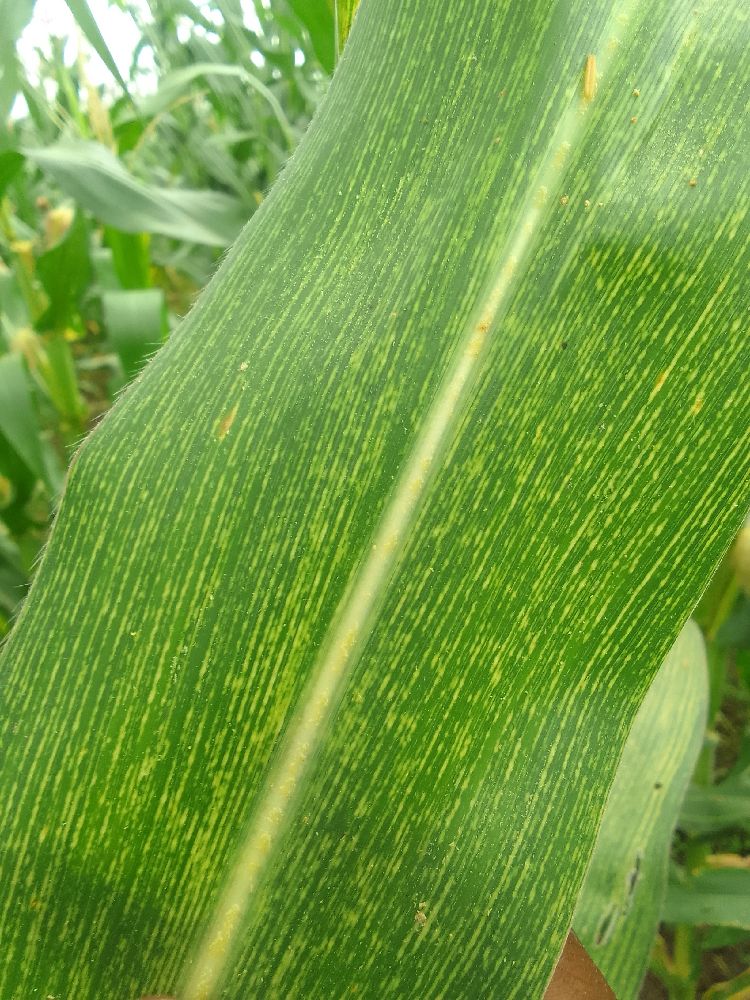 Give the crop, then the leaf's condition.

maize, maize streak virus
